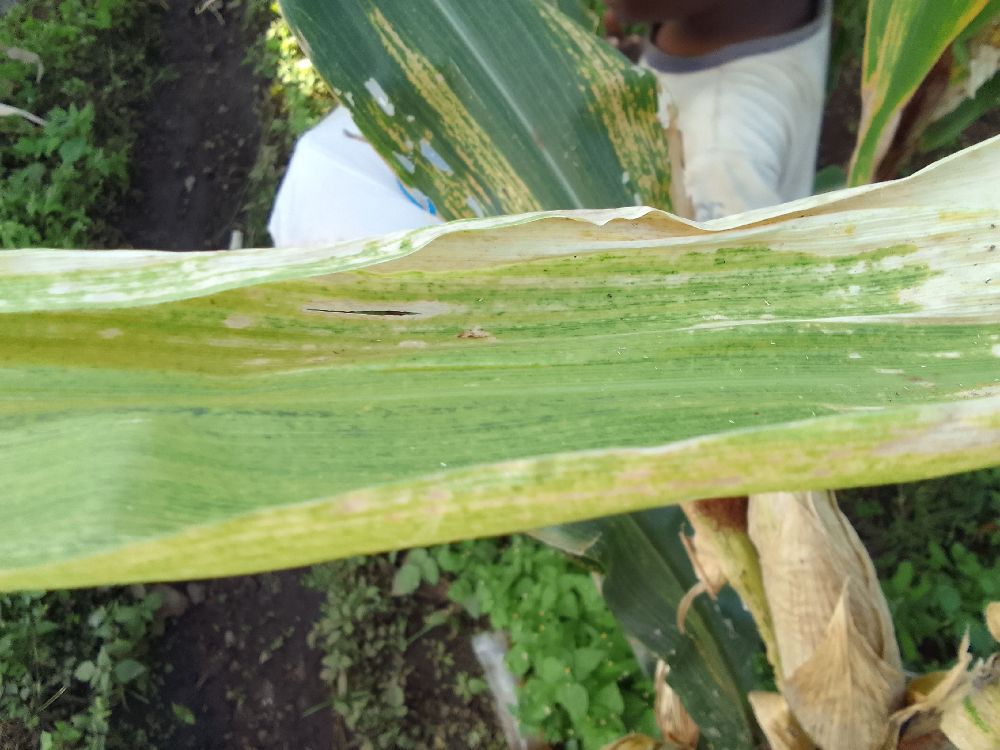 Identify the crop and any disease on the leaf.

maize, maize lethal necrosis
